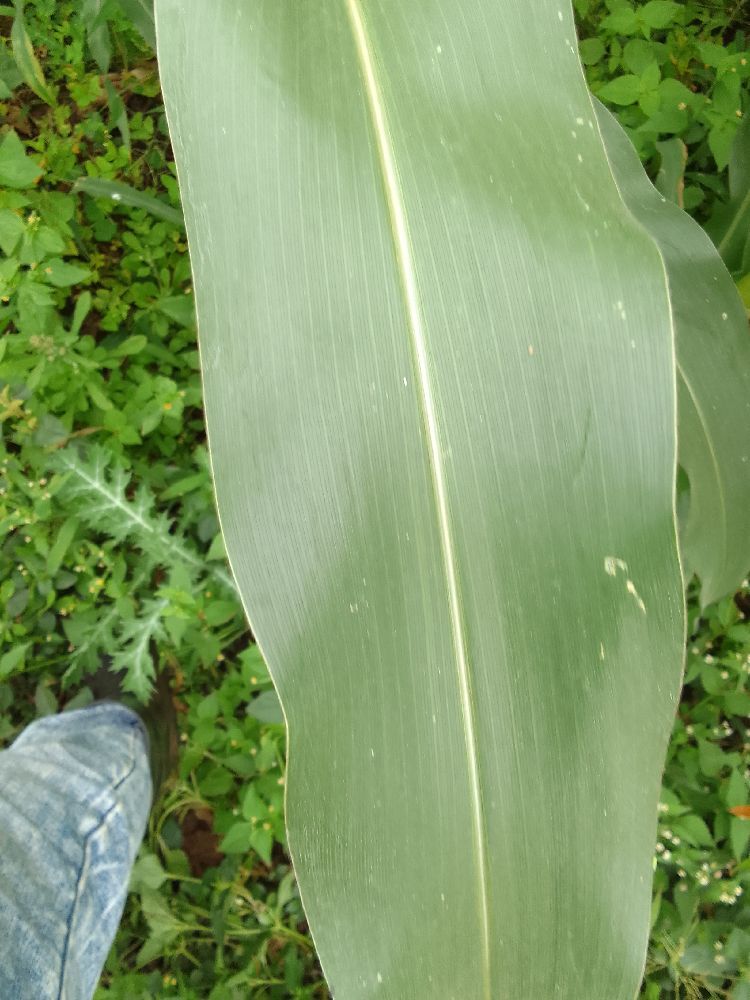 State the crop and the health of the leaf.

maize, healthy
